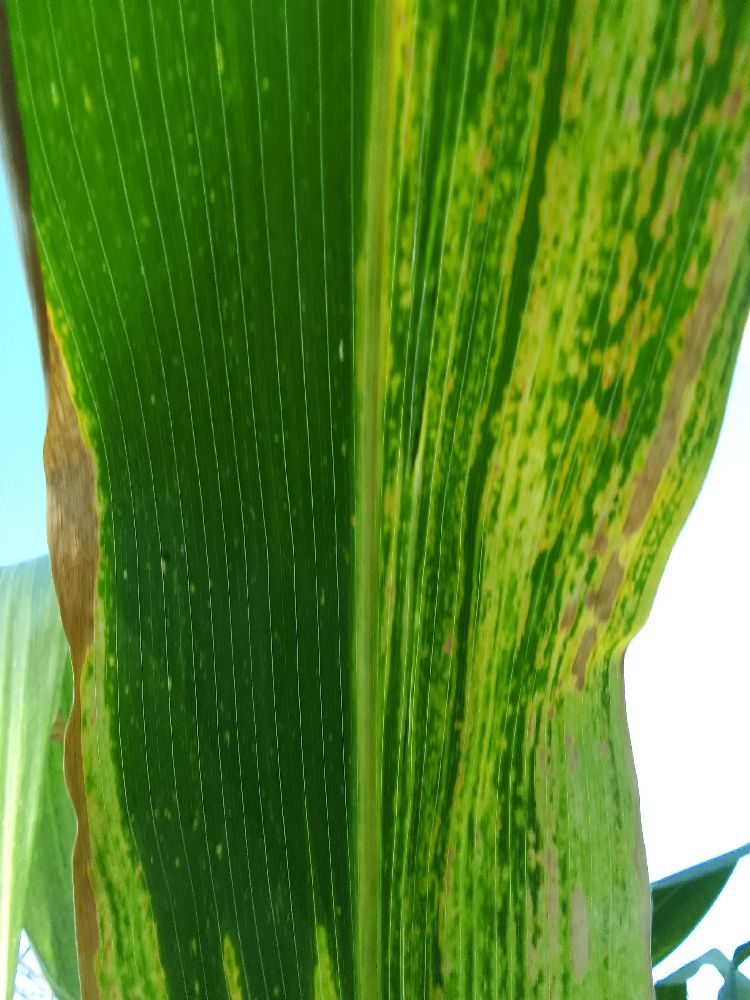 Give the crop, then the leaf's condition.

maize, maize lethal necrosis
